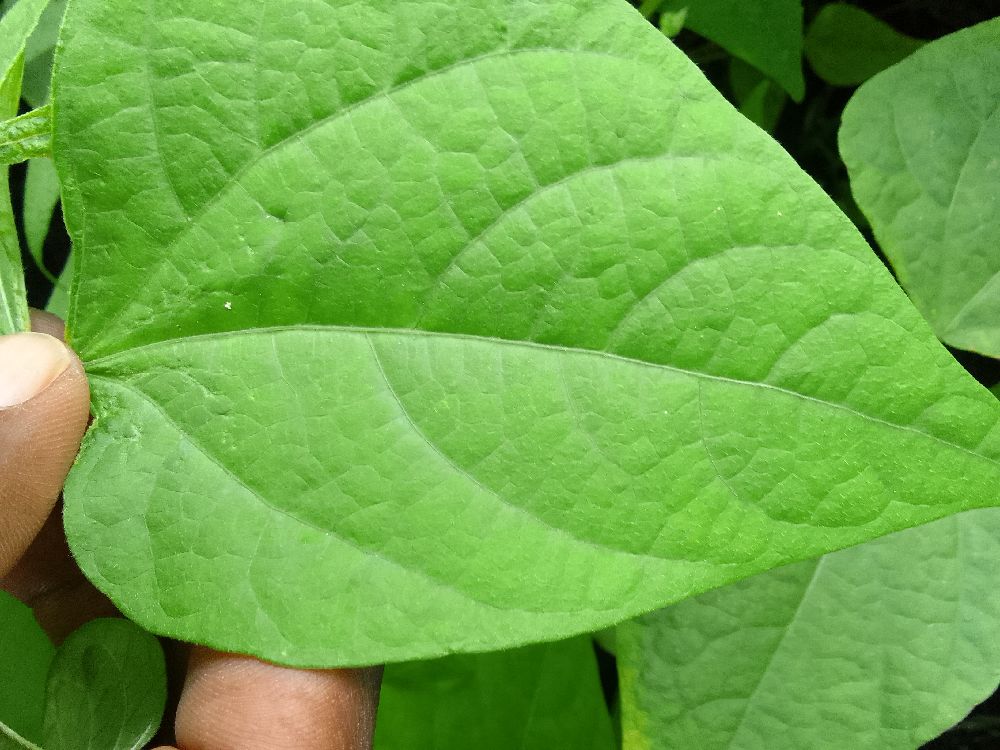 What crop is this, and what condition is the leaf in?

common bean, healthy
